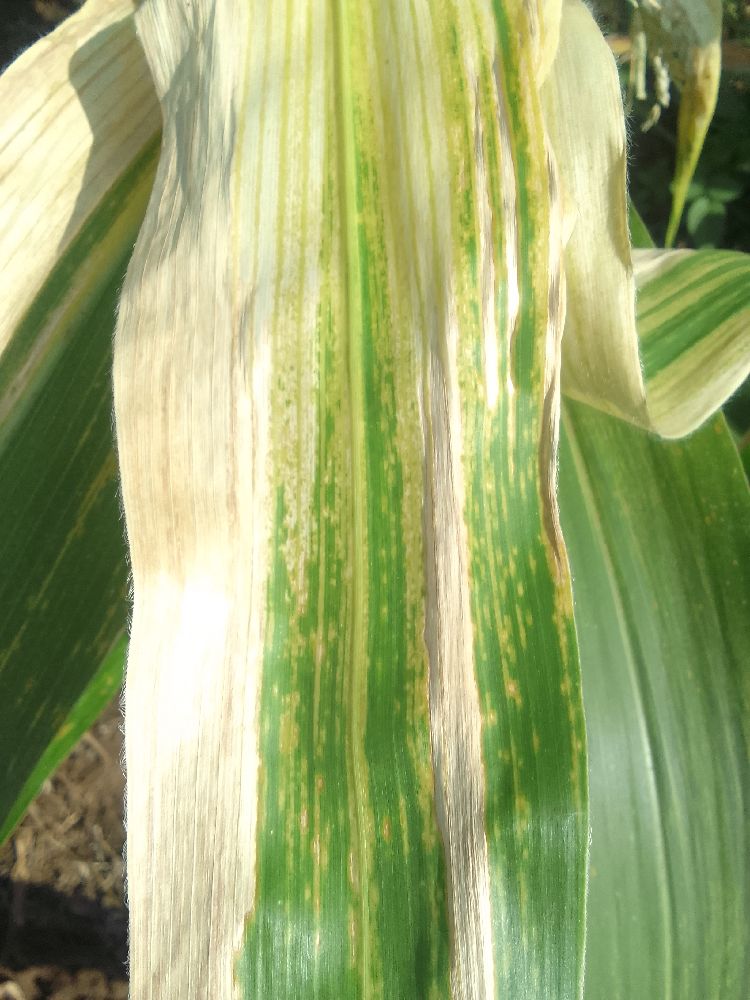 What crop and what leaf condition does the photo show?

maize, maize lethal necrosis
